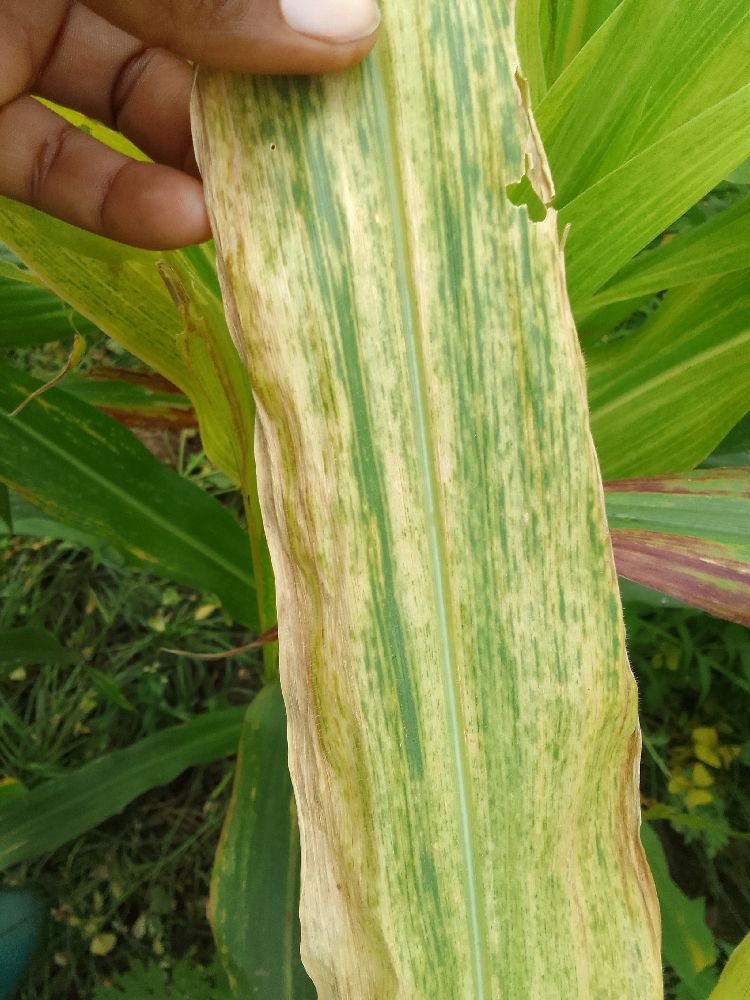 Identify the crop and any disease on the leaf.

maize, maize lethal necrosis
